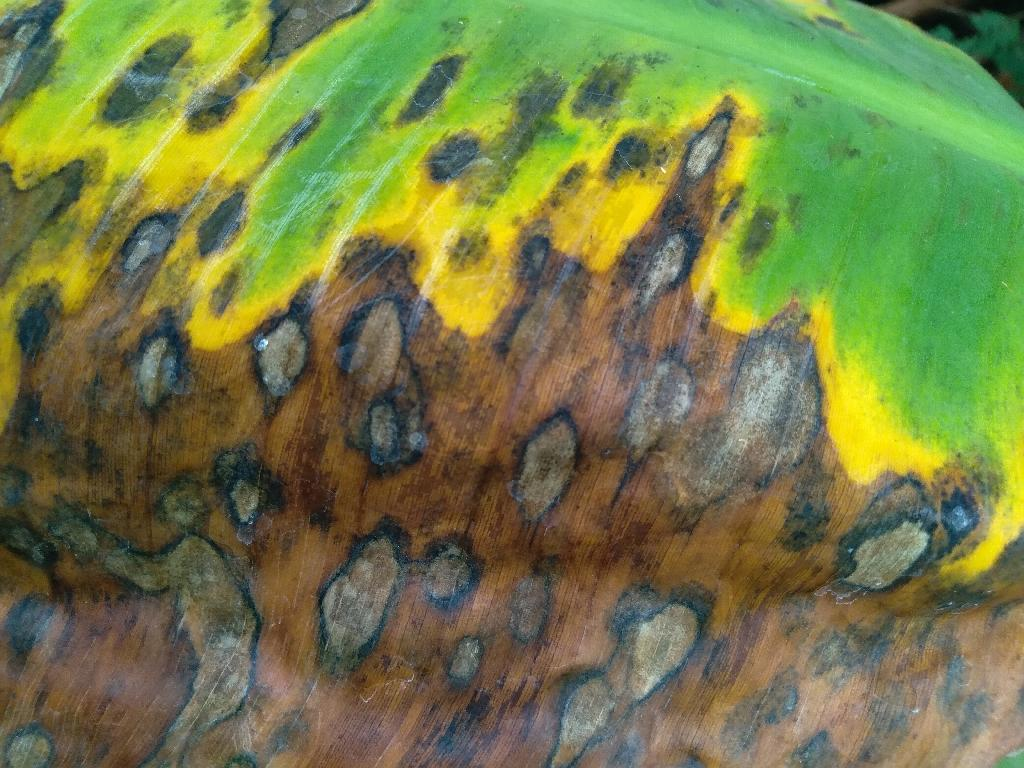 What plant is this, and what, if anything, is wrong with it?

banana, black sigatoka
